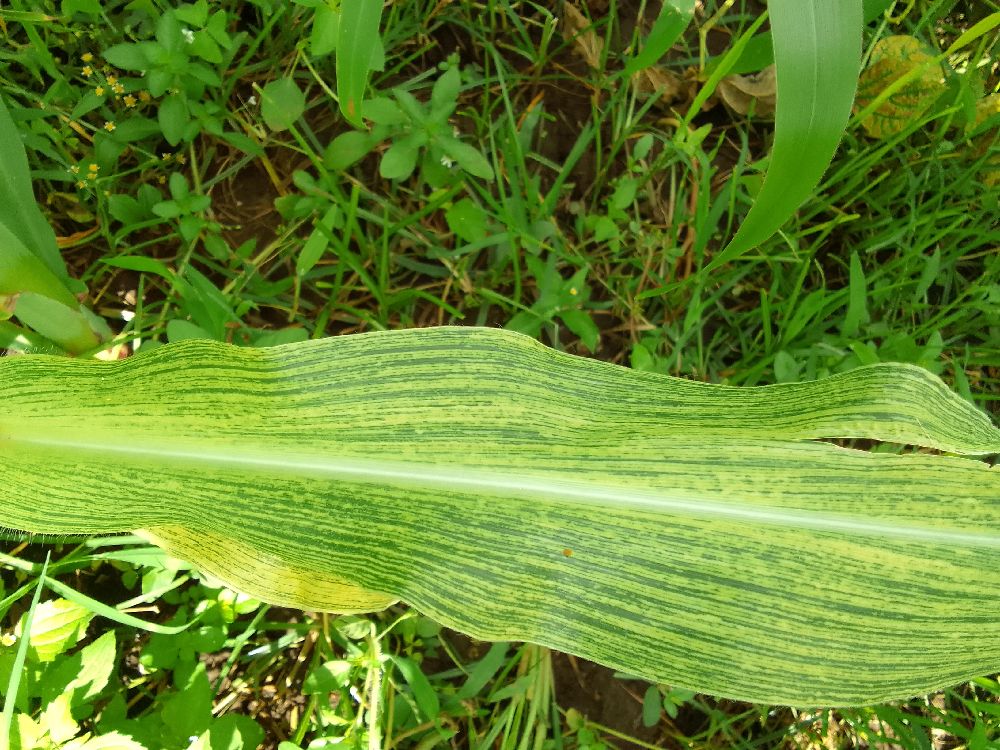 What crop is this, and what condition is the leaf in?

maize, maize streak virus
